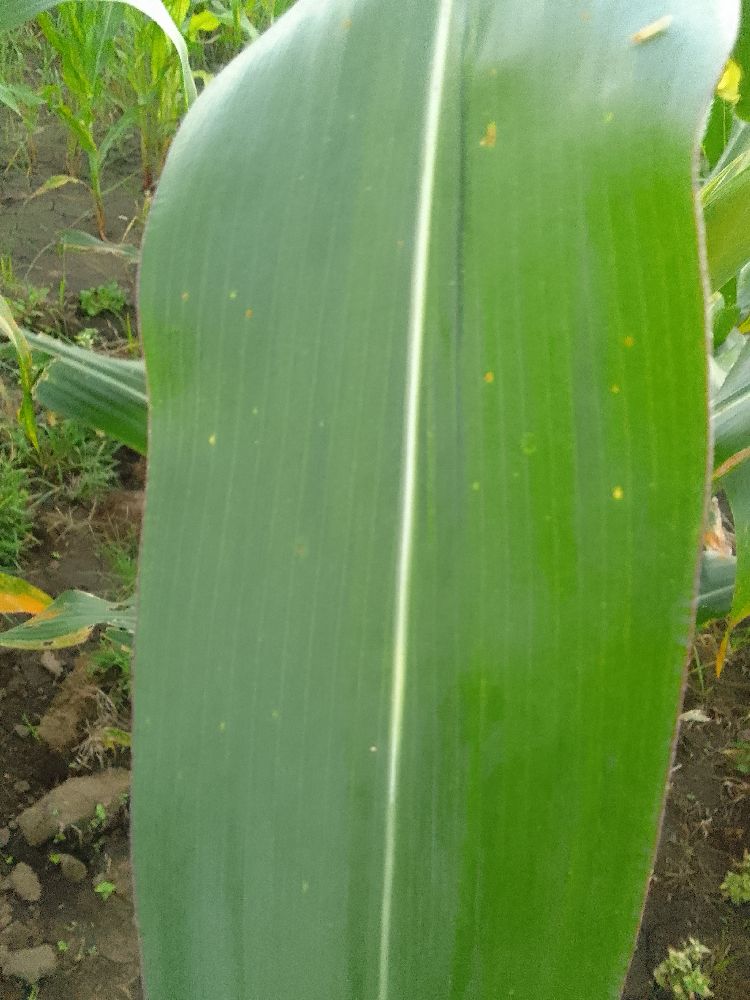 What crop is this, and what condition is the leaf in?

maize, healthy
